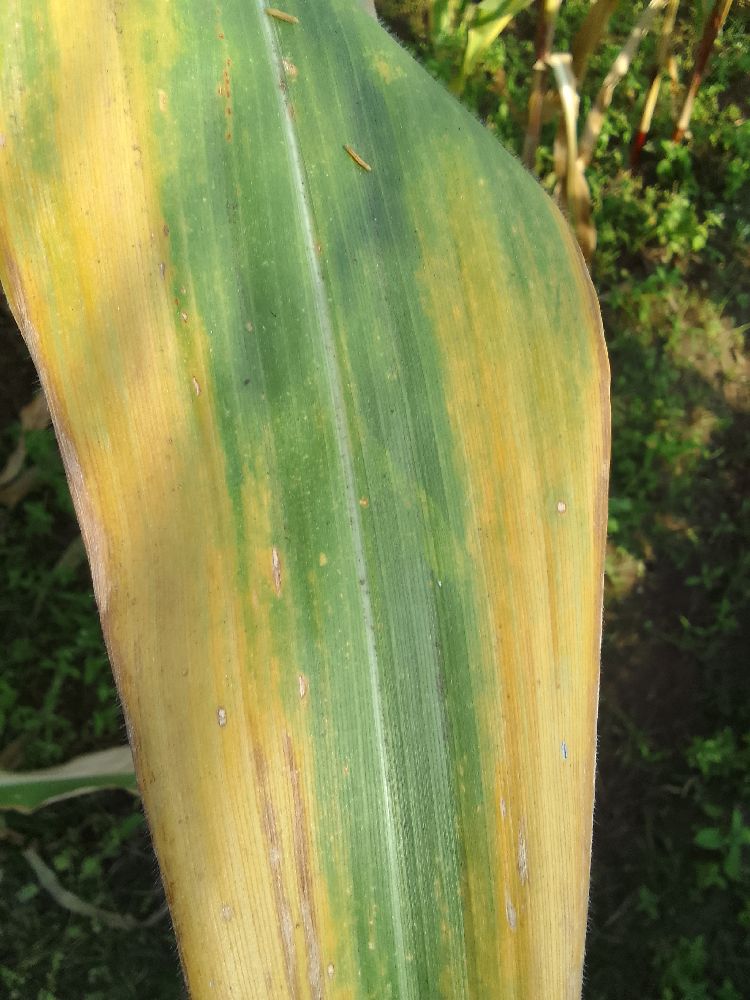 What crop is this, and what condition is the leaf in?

maize, maize lethal necrosis
